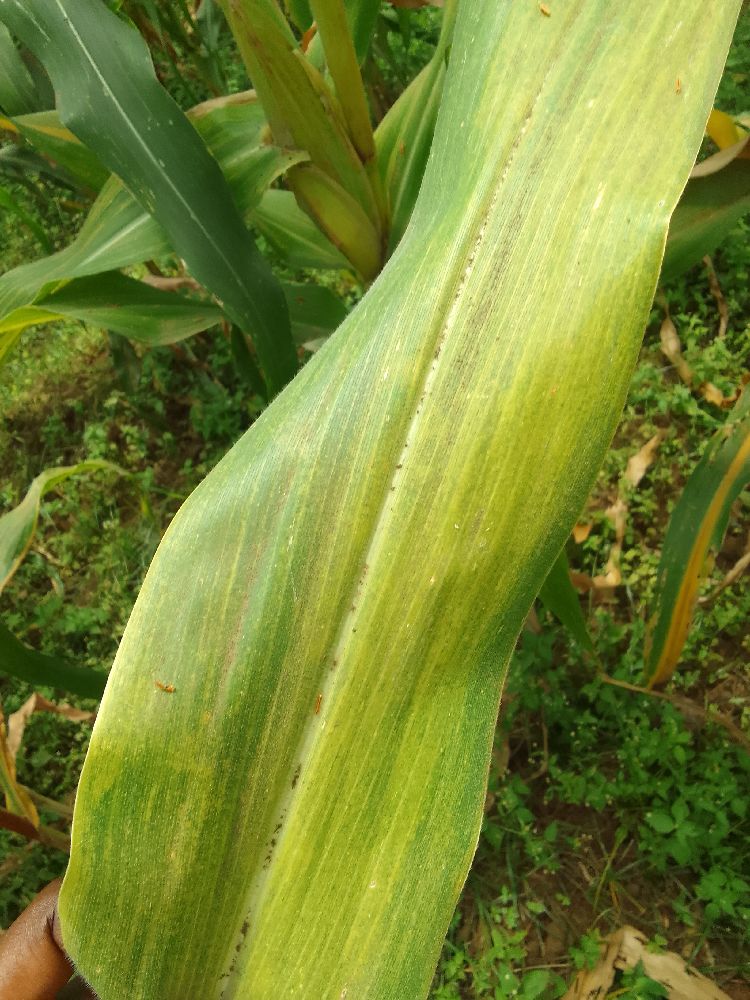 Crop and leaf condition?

maize, maize lethal necrosis
